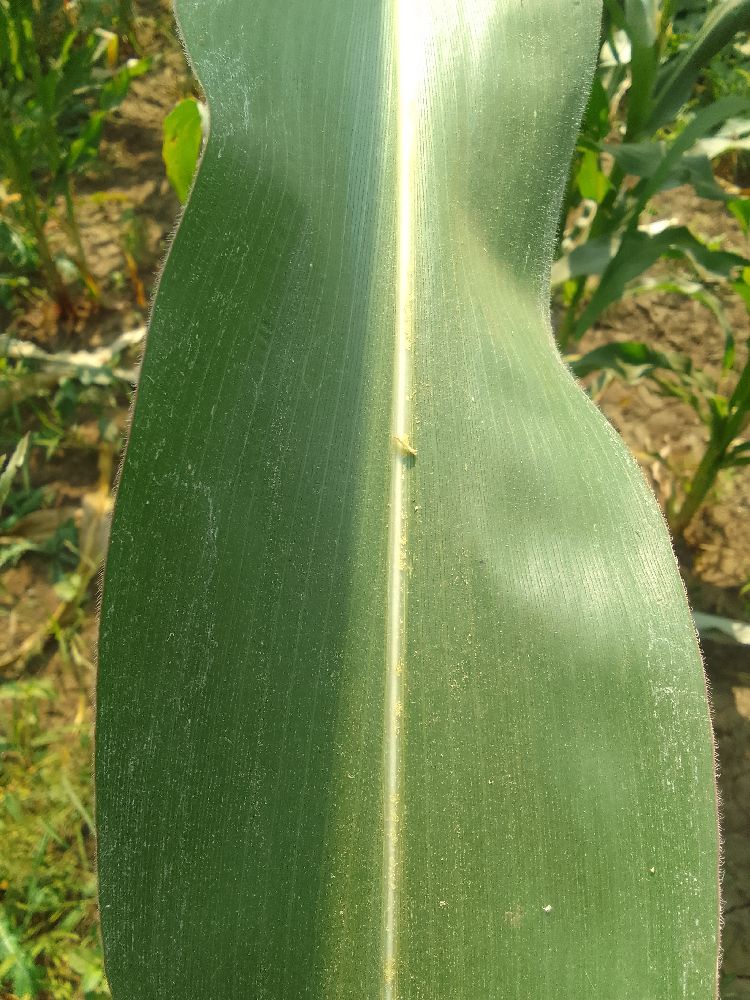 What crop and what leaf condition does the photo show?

maize, healthy
